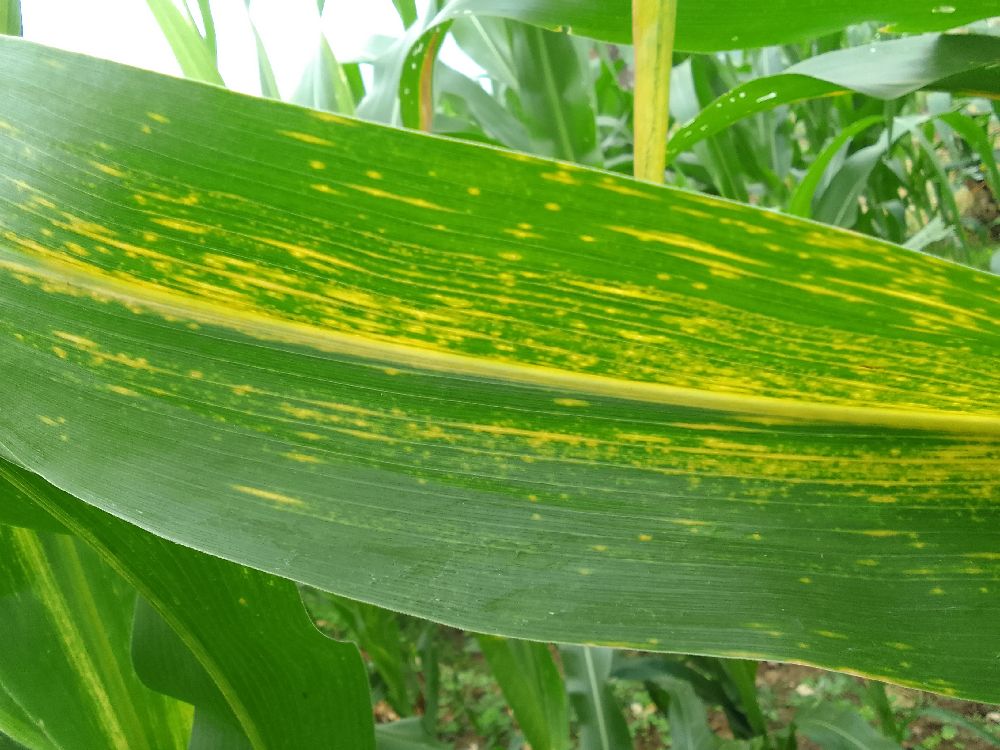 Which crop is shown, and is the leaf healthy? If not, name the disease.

maize, maize lethal necrosis
